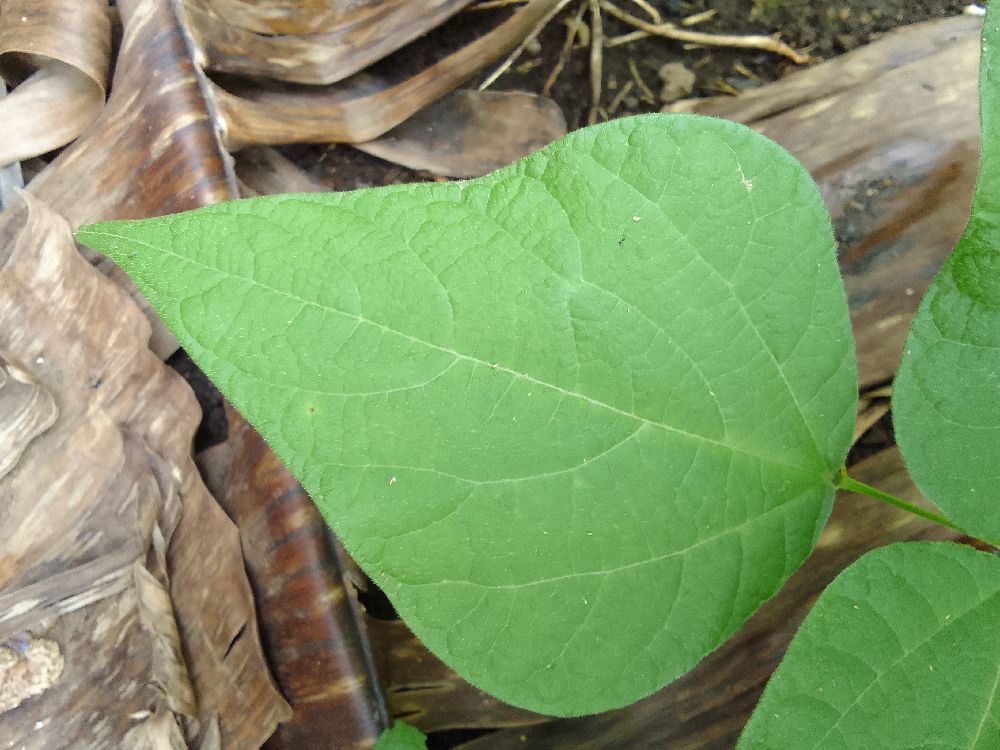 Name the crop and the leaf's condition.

common bean, healthy
